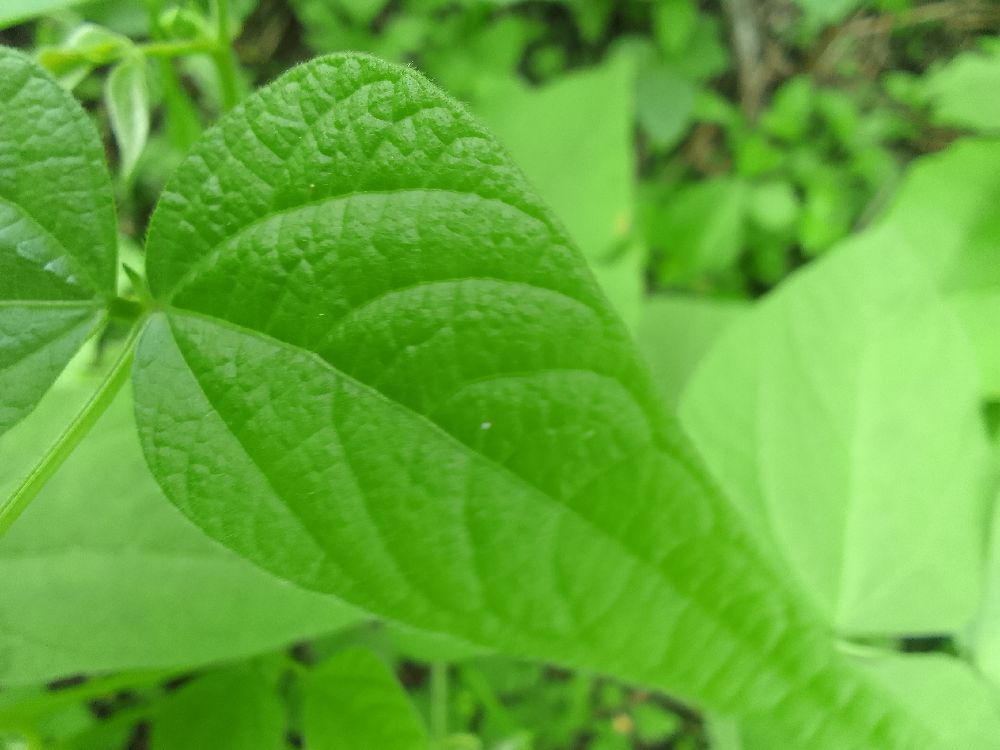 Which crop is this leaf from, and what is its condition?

common bean, healthy
